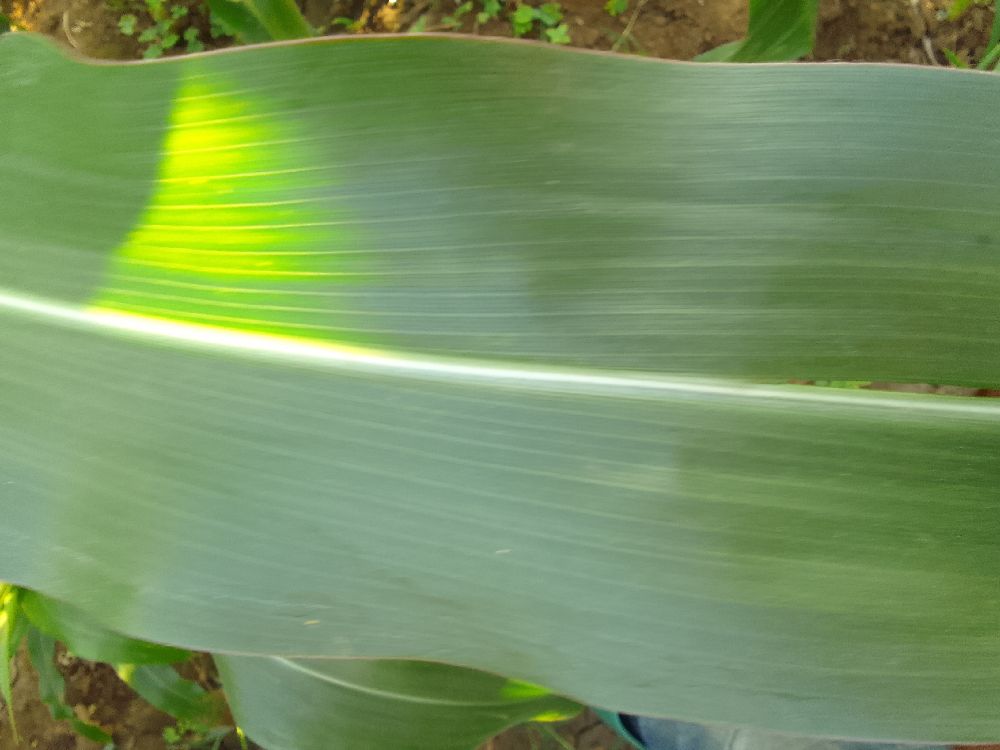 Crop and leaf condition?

maize, healthy
